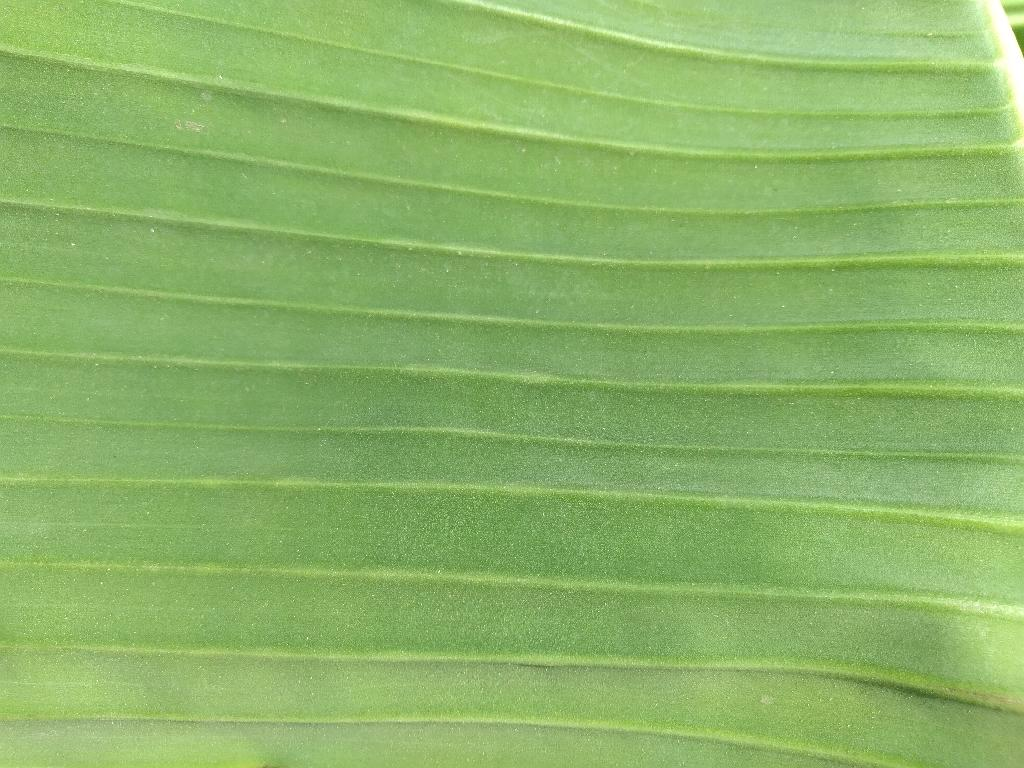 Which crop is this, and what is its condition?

banana, healthy
